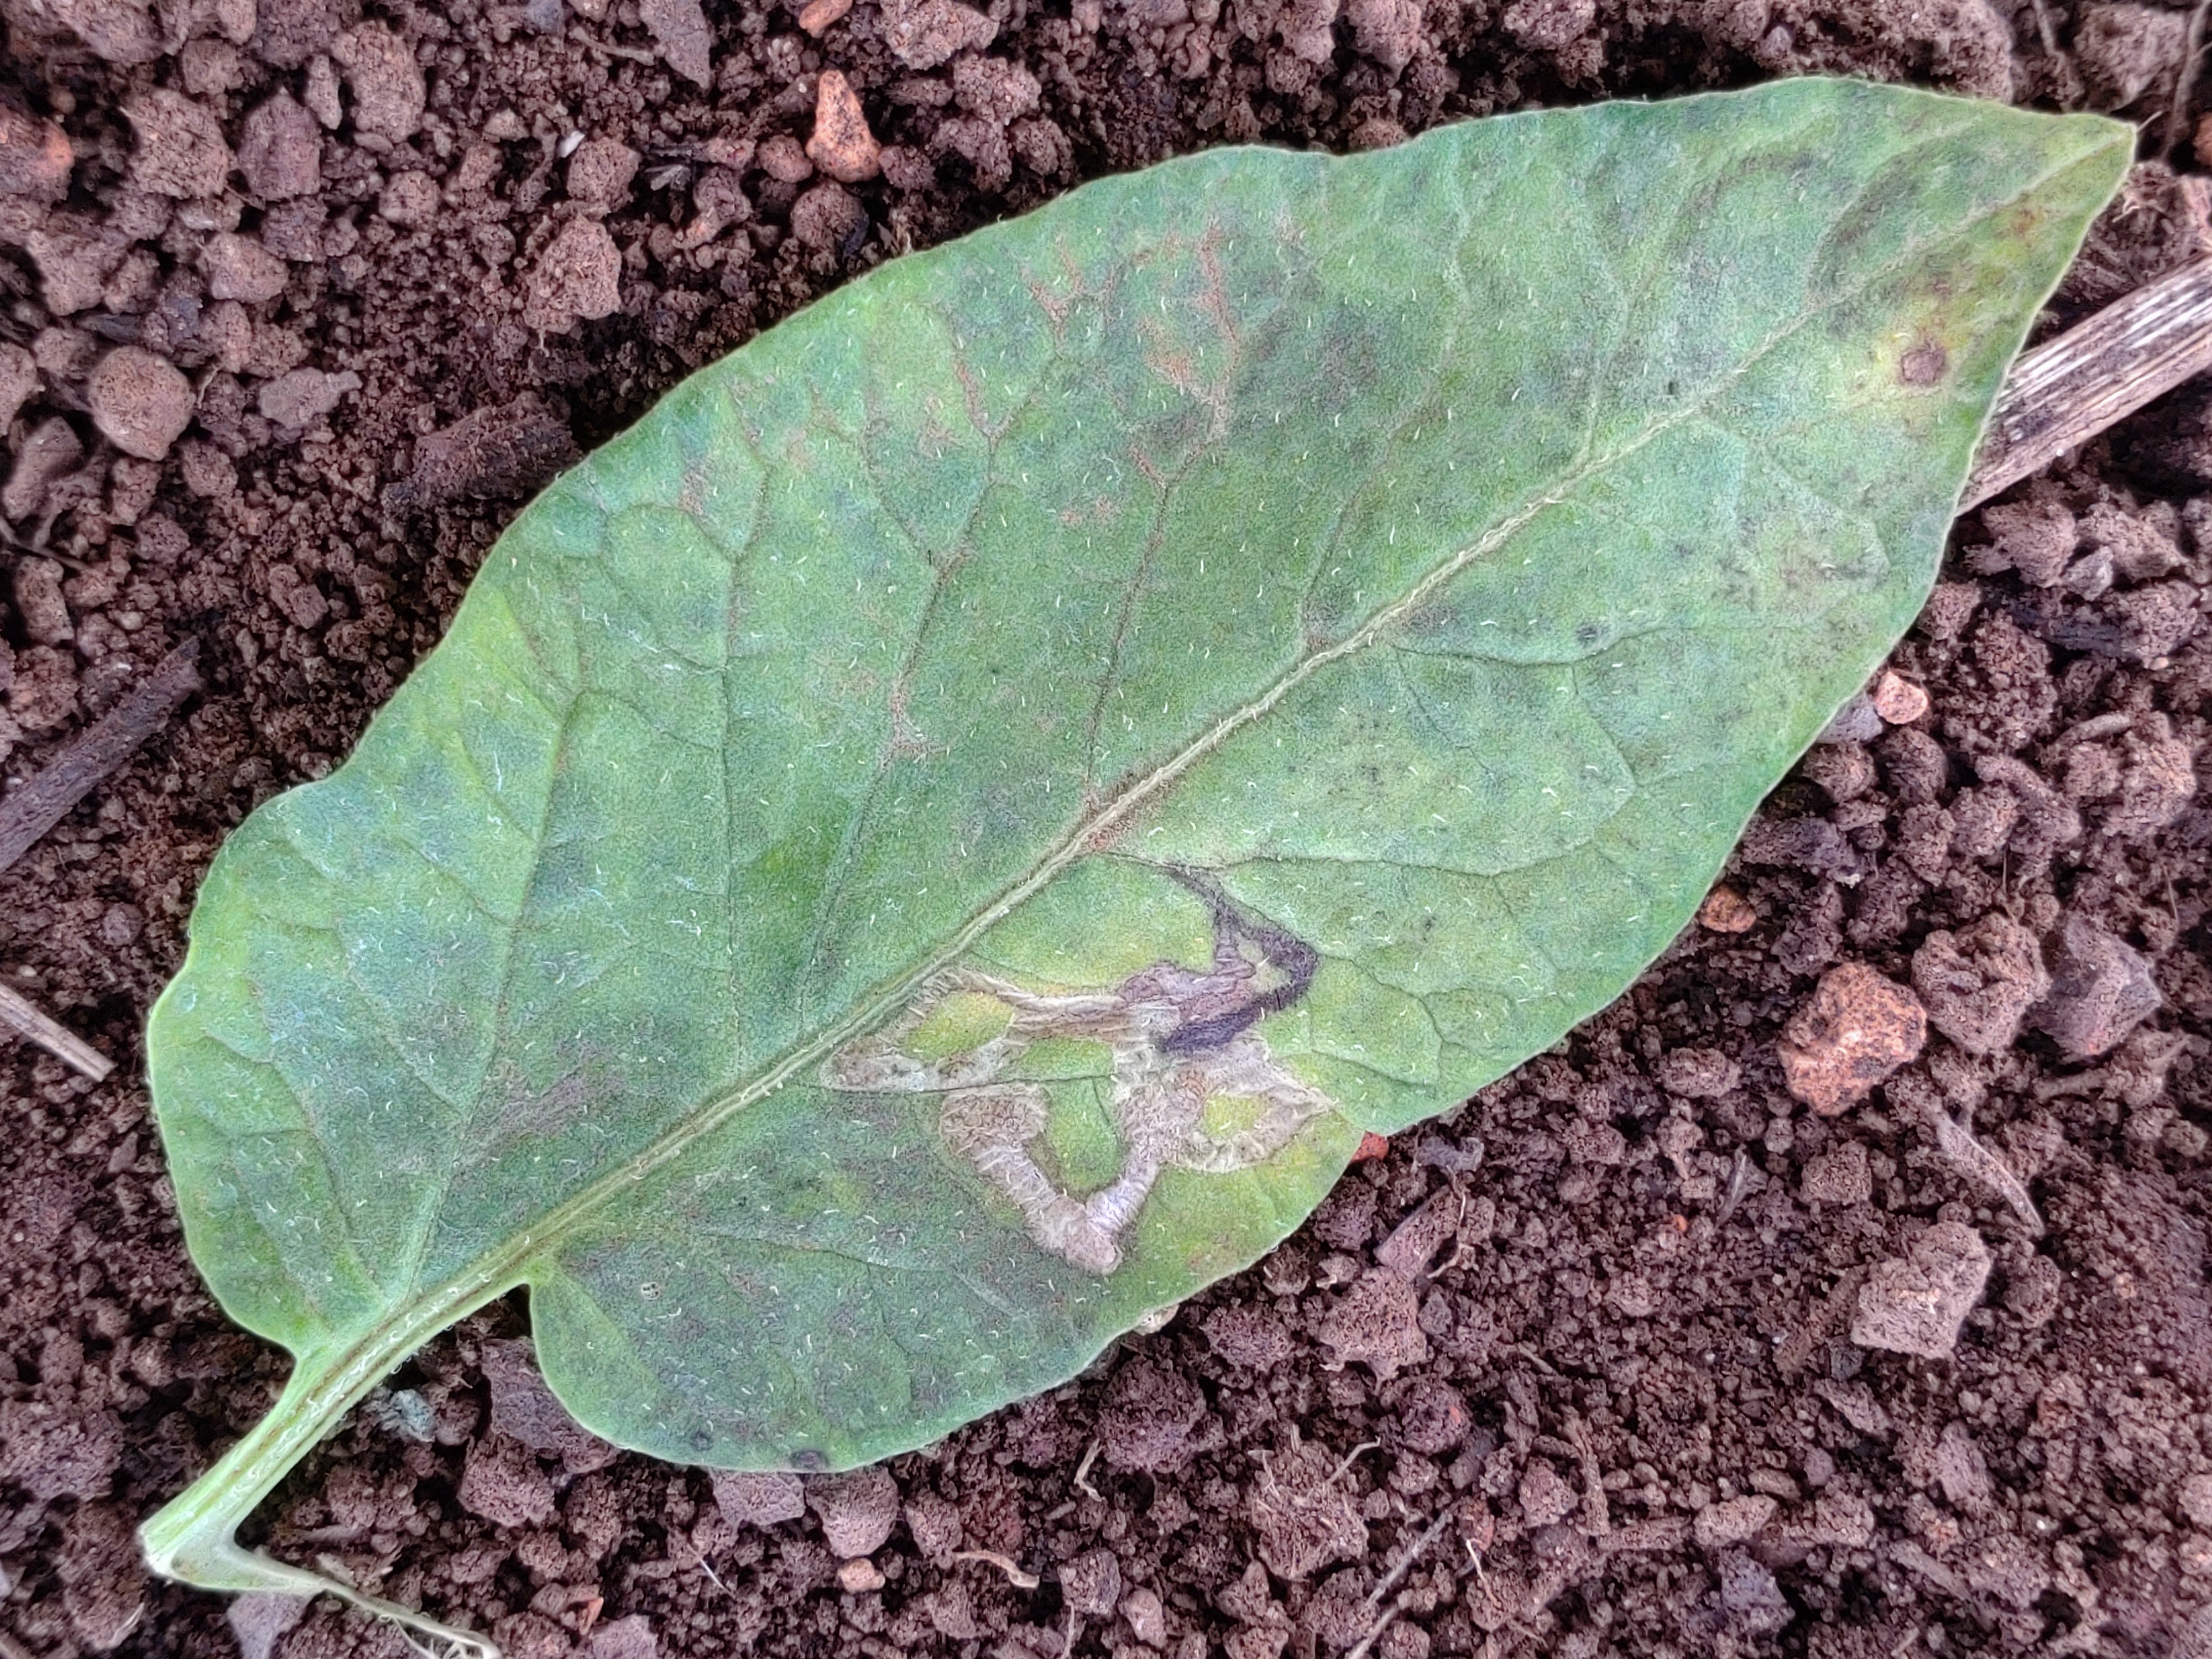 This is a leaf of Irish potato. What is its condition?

late blight
